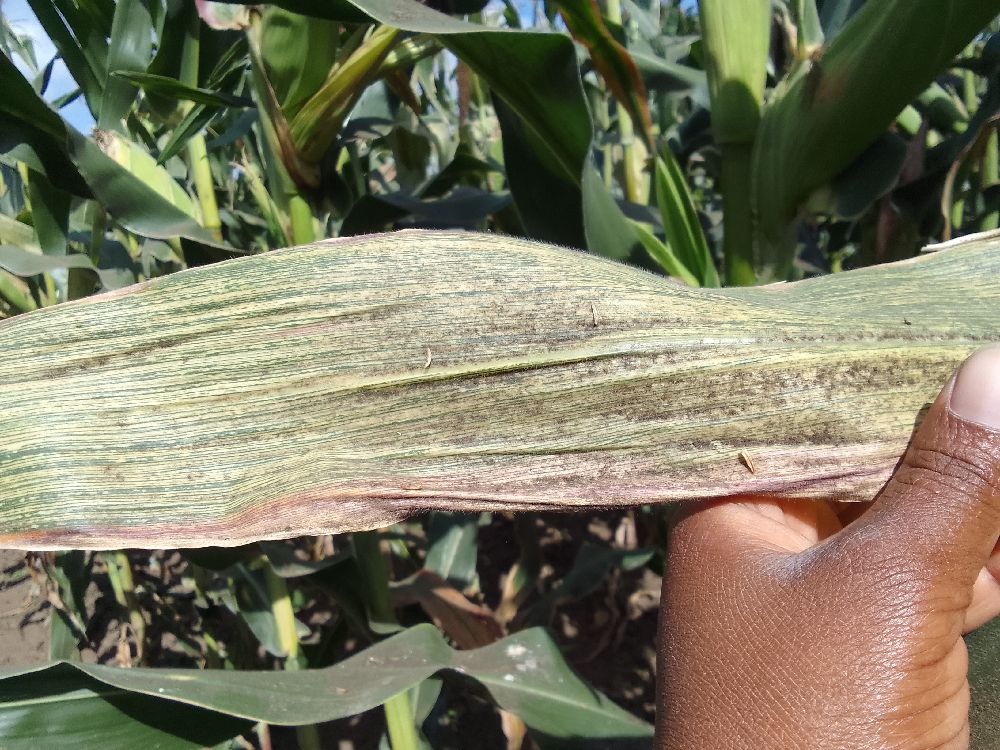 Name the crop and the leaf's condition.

maize, maize streak virus
